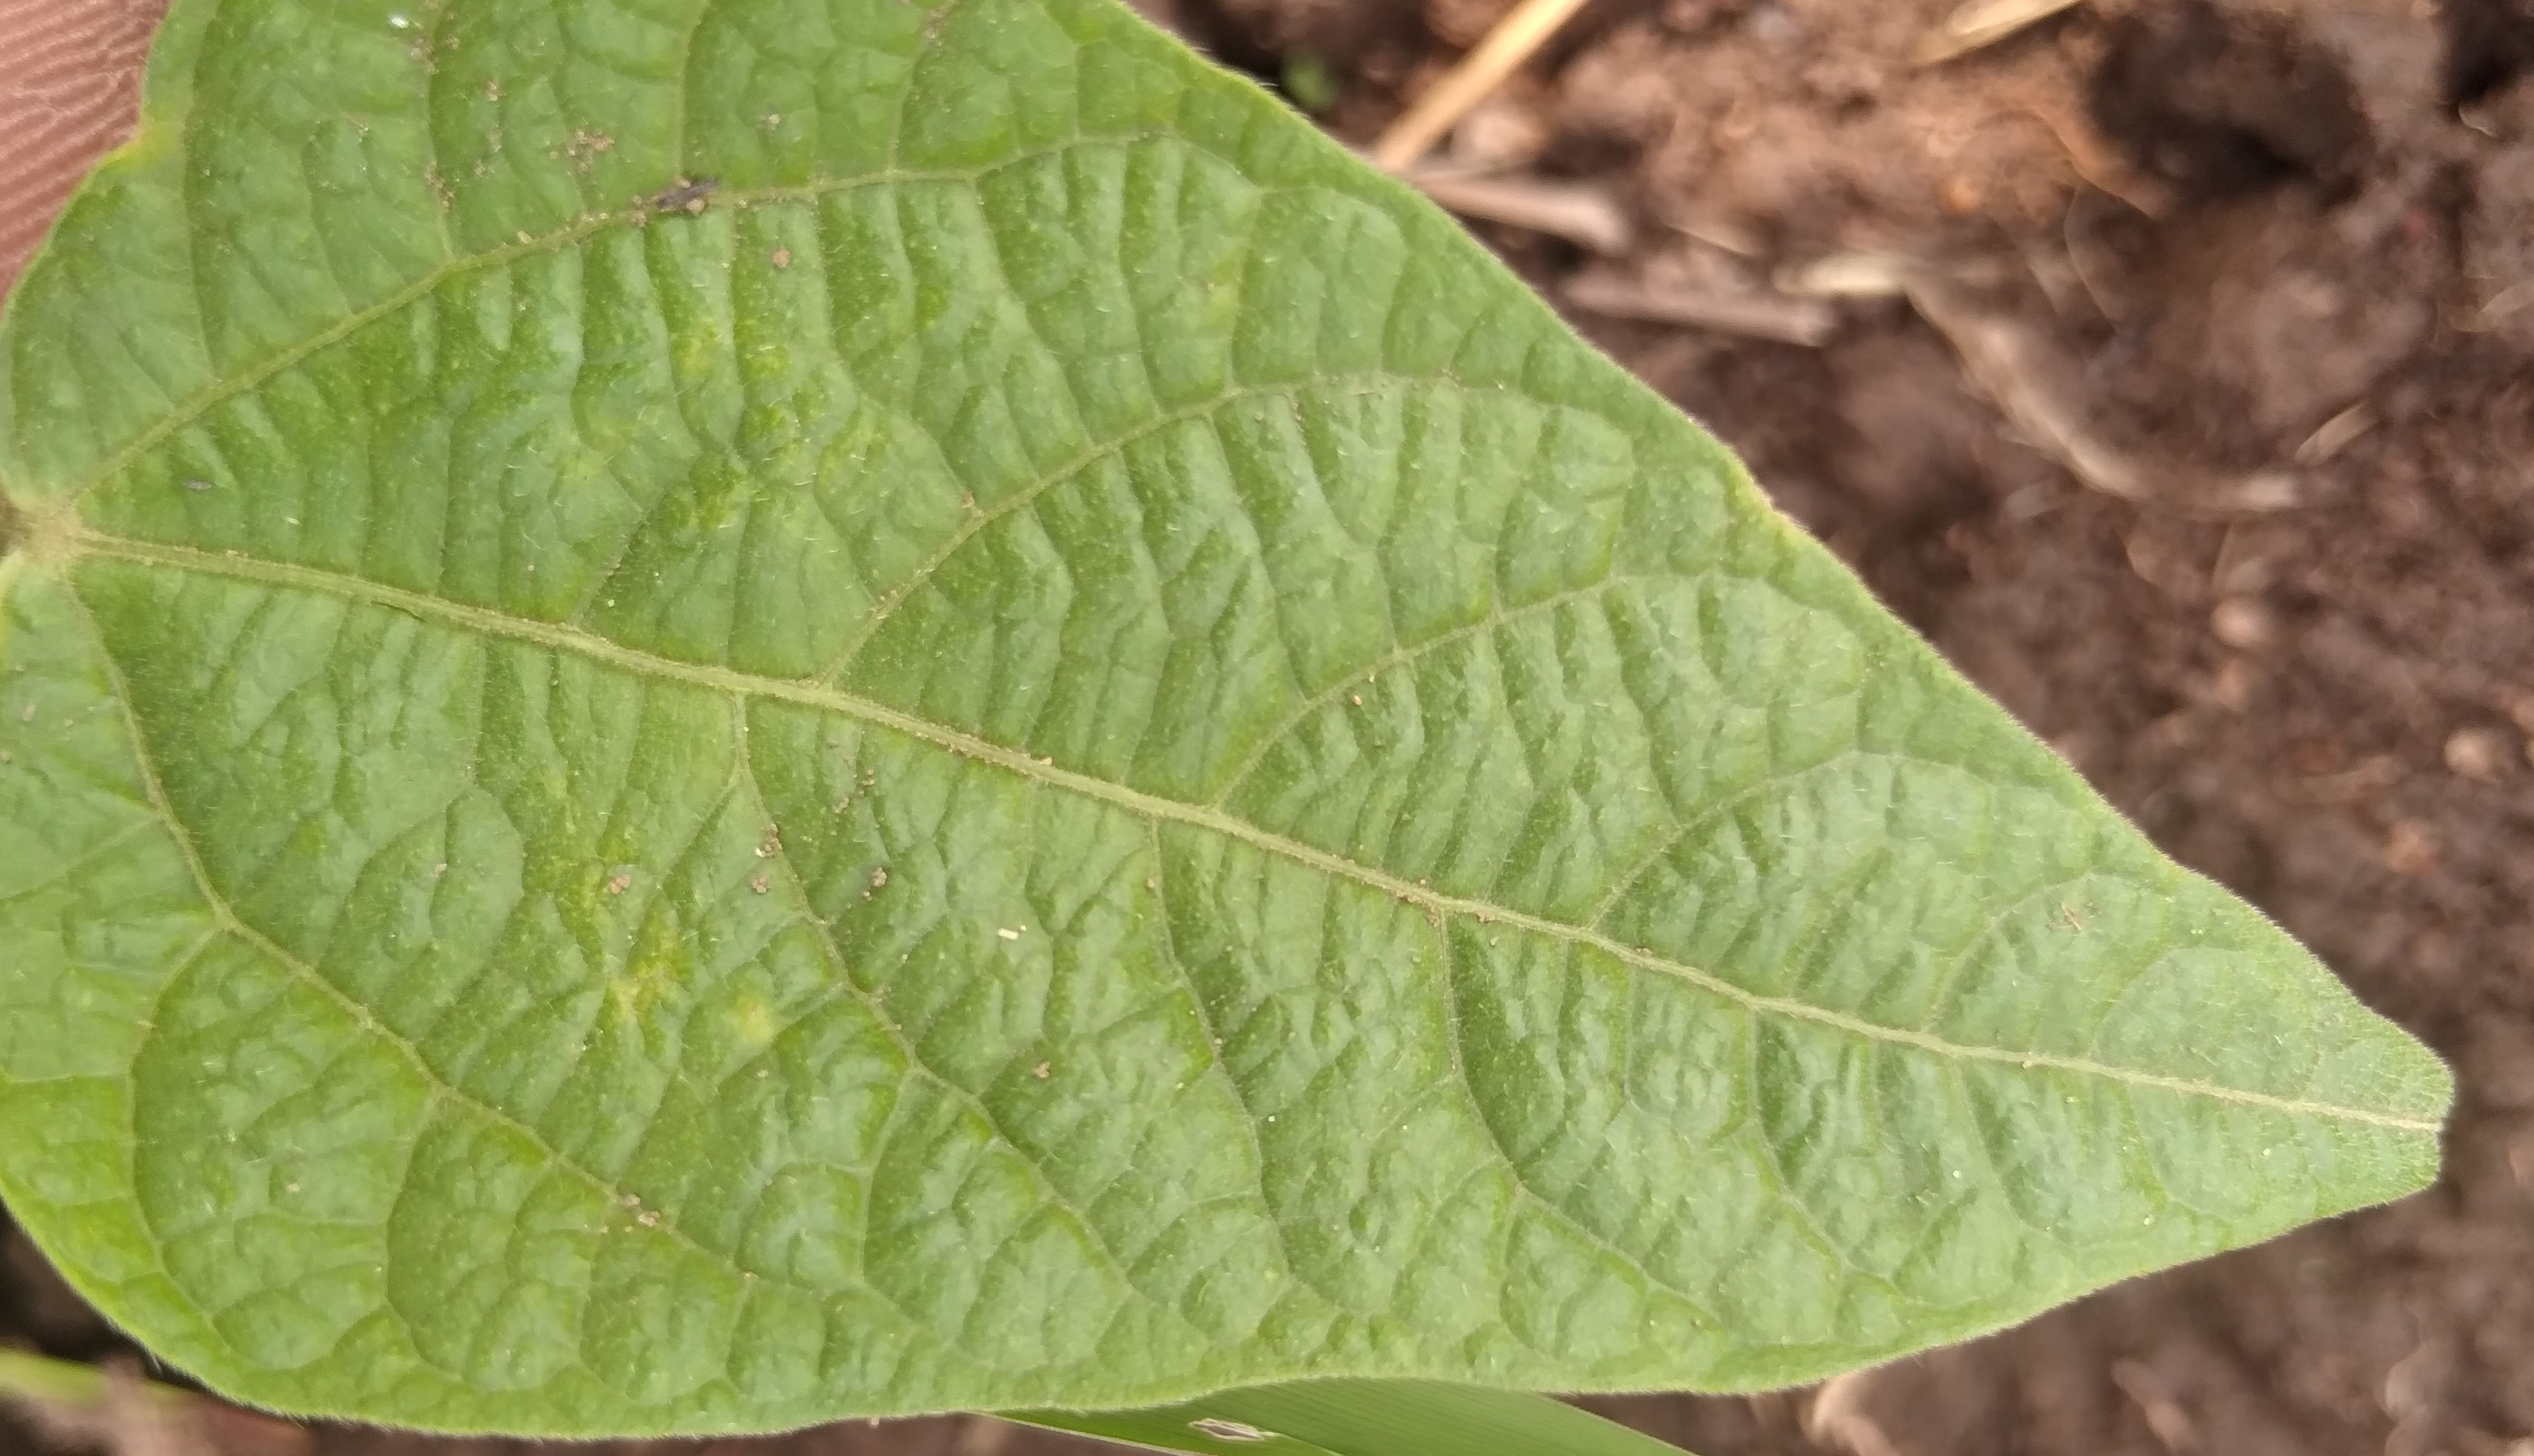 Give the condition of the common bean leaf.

healthy
